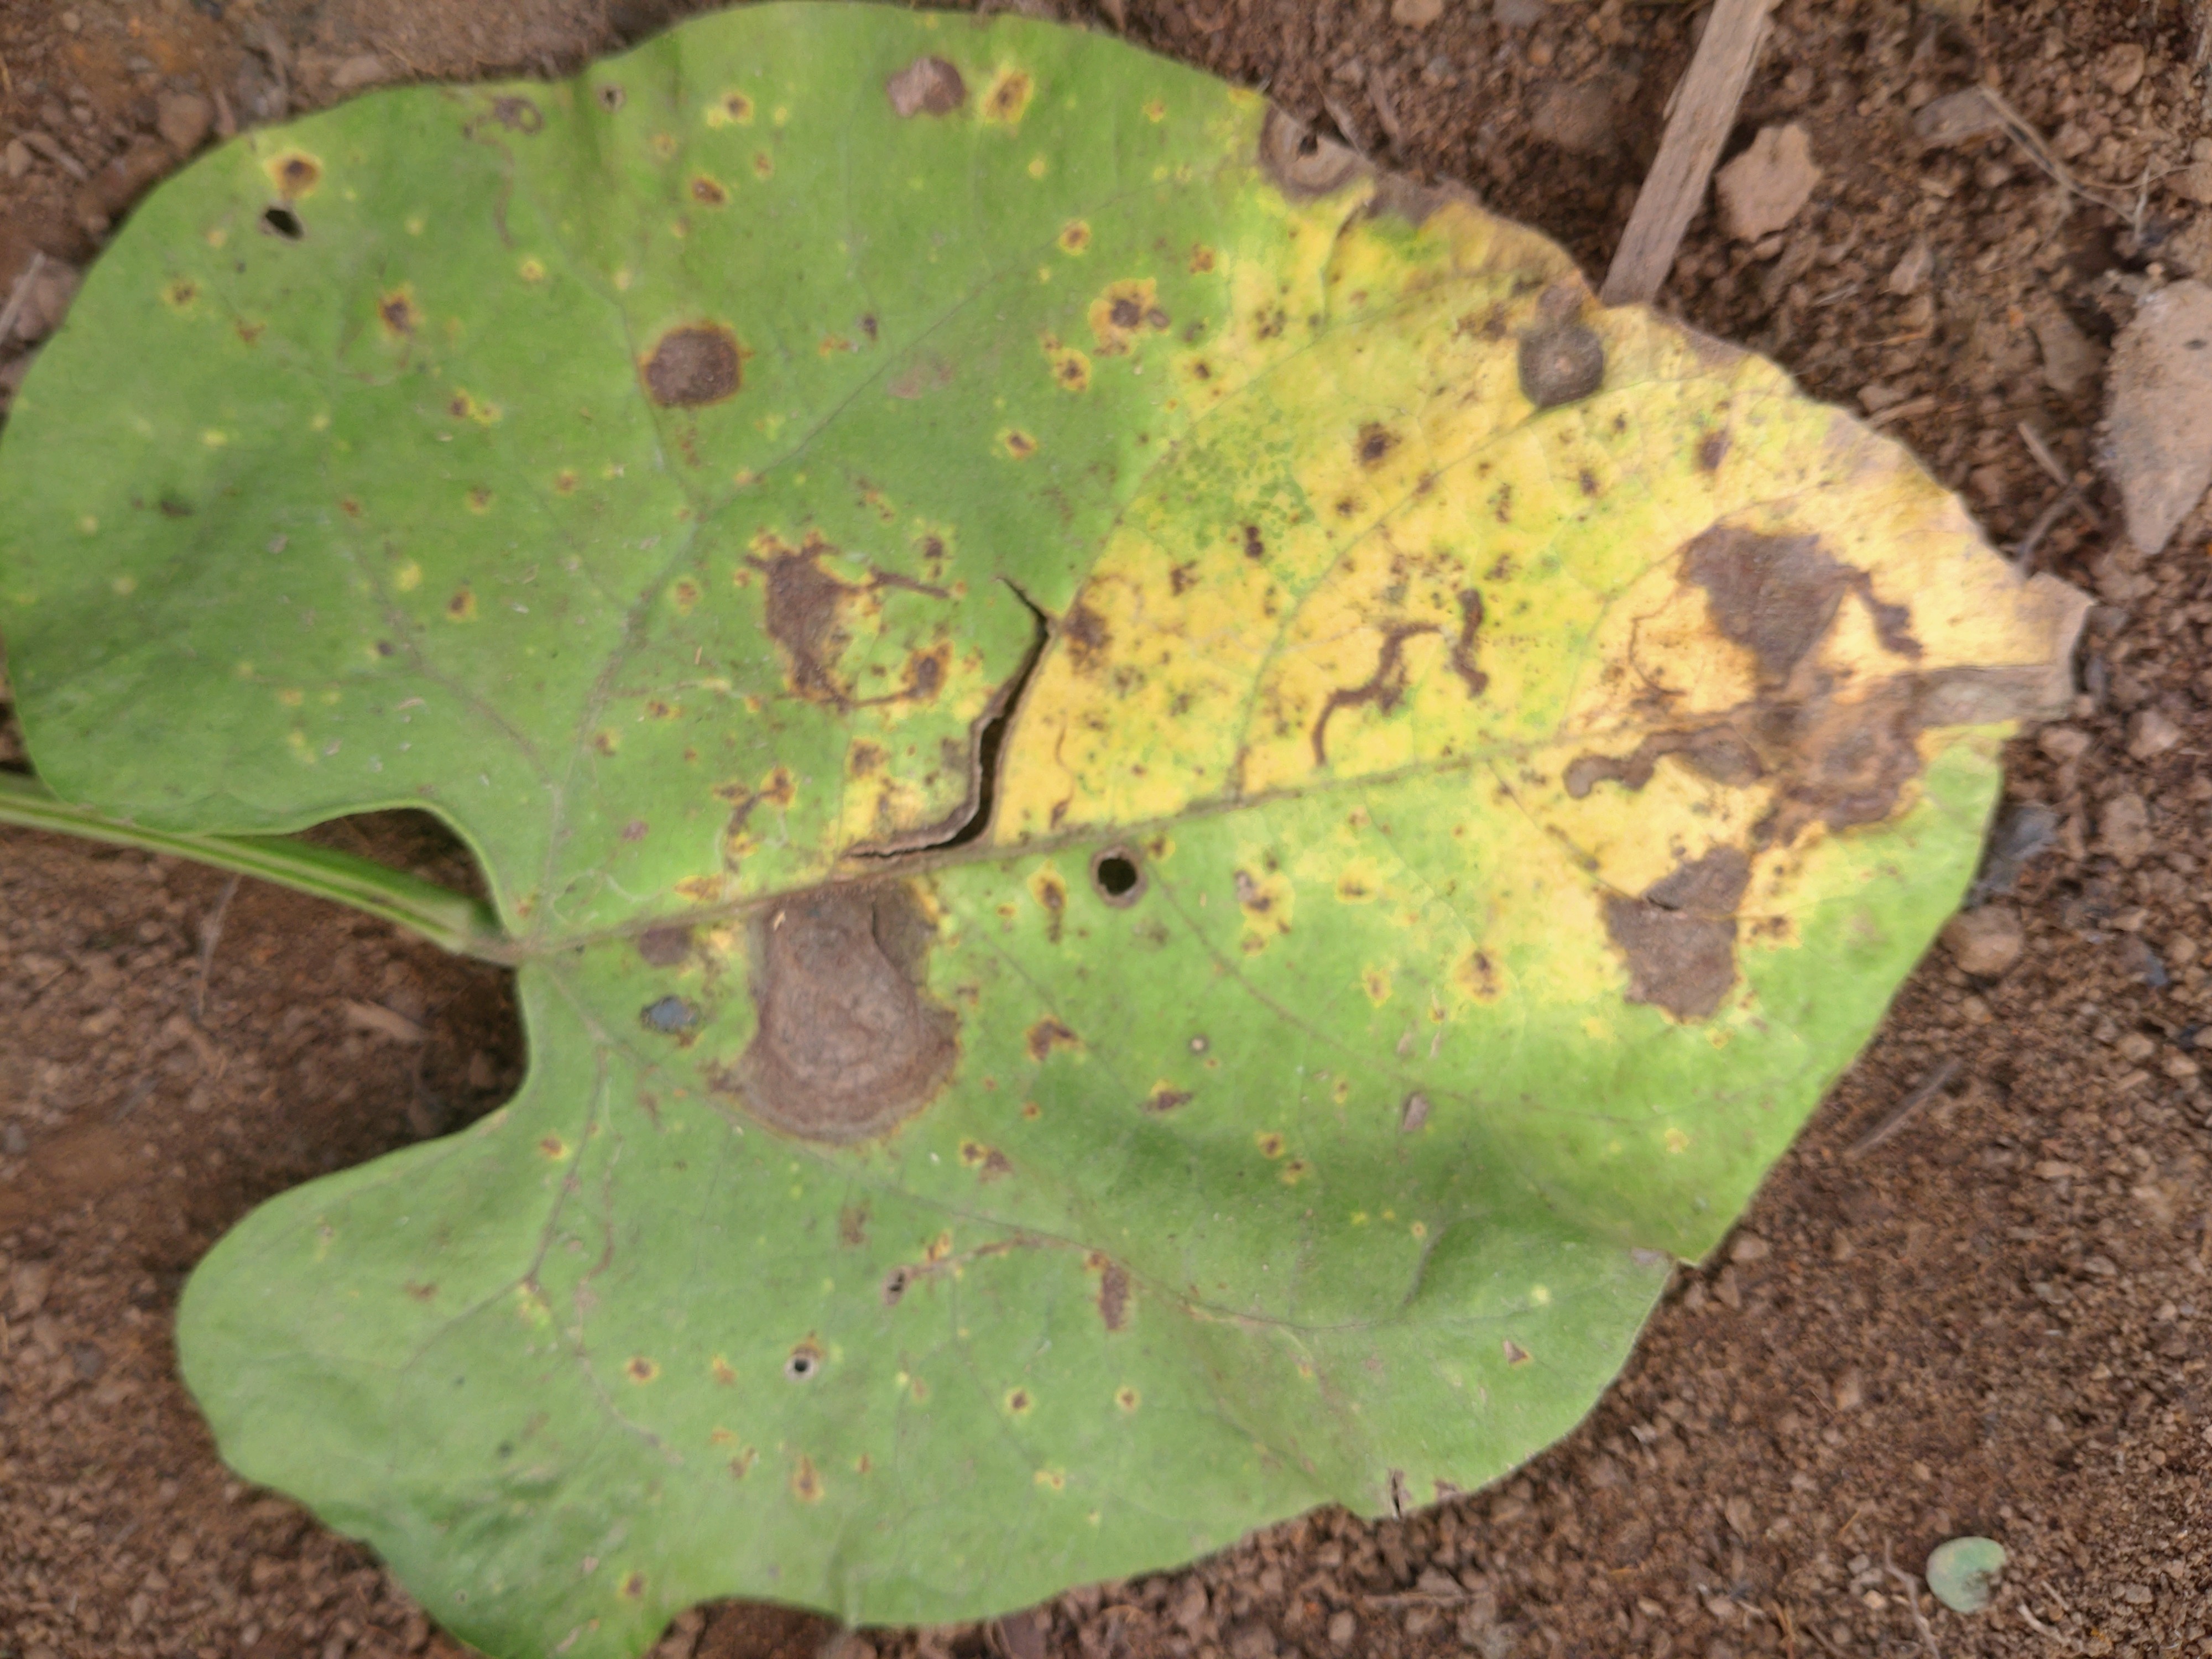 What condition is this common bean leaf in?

rust
